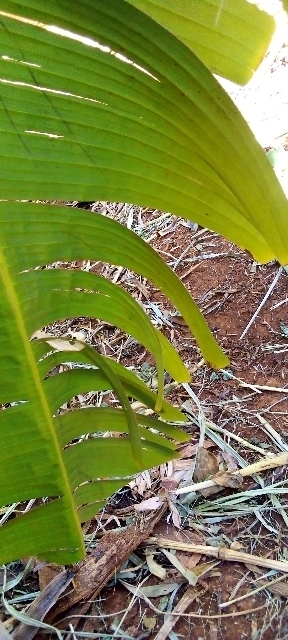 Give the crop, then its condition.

banana, healthy
